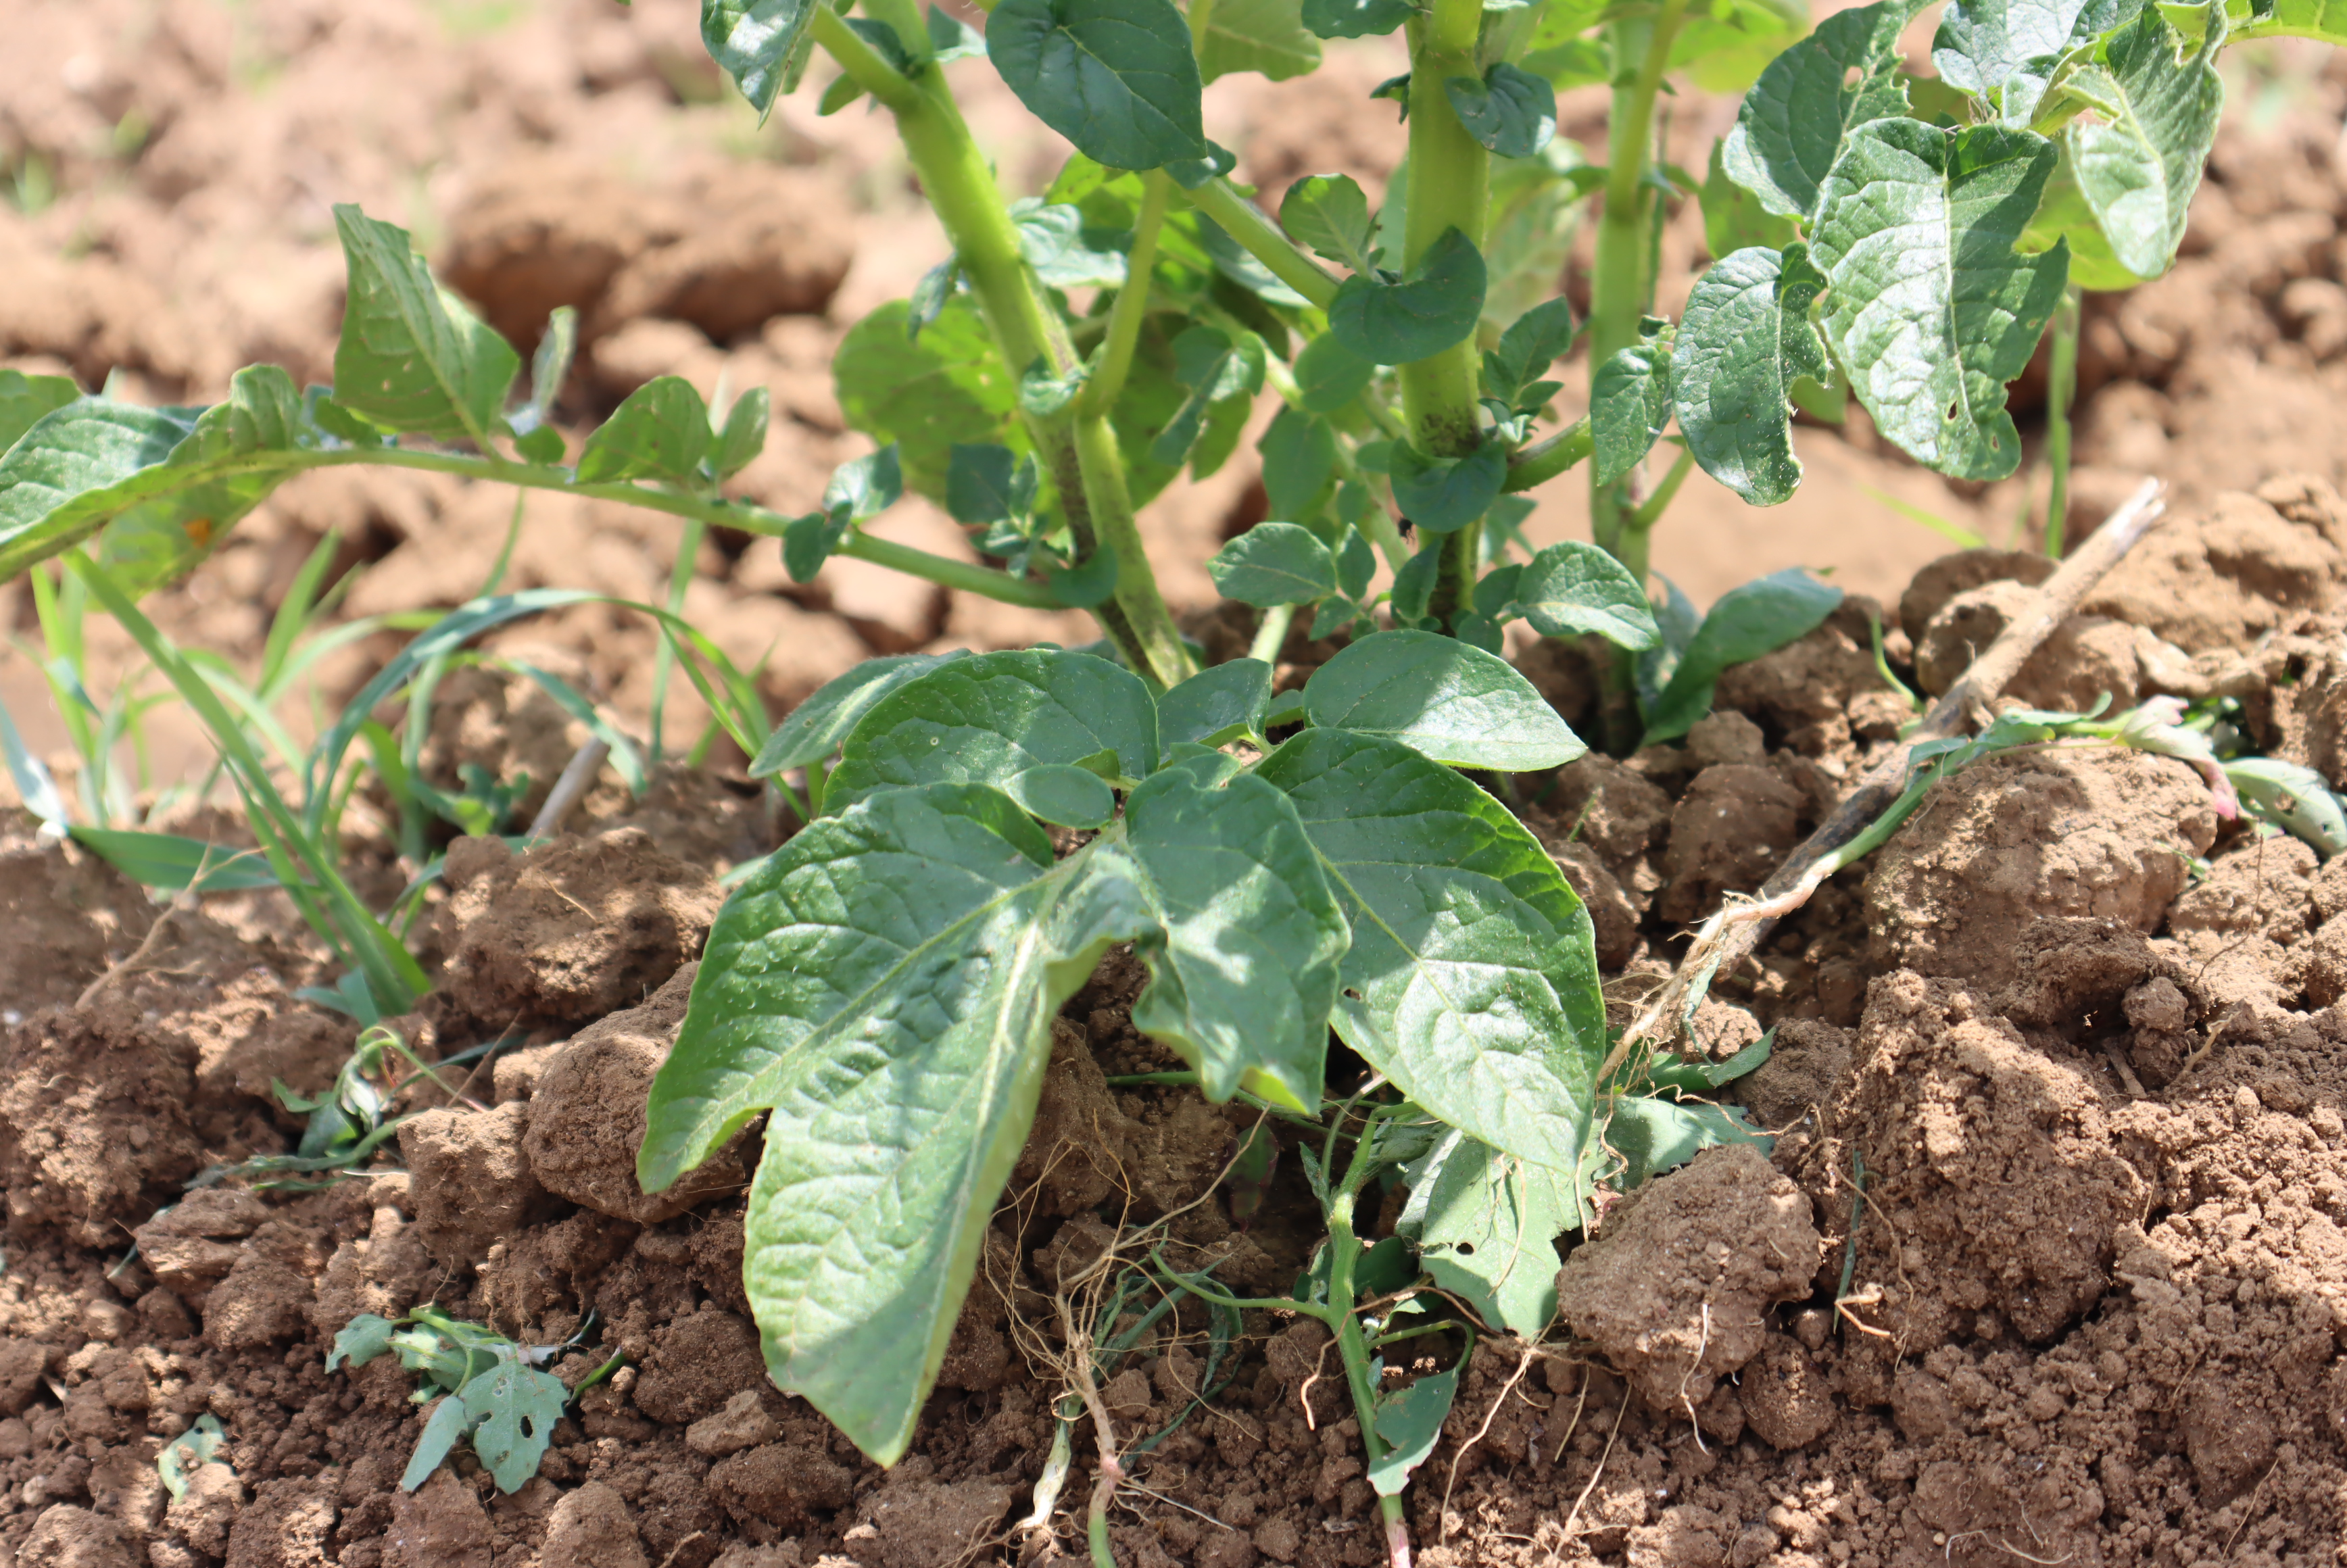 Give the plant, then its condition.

potato, phytophagous
